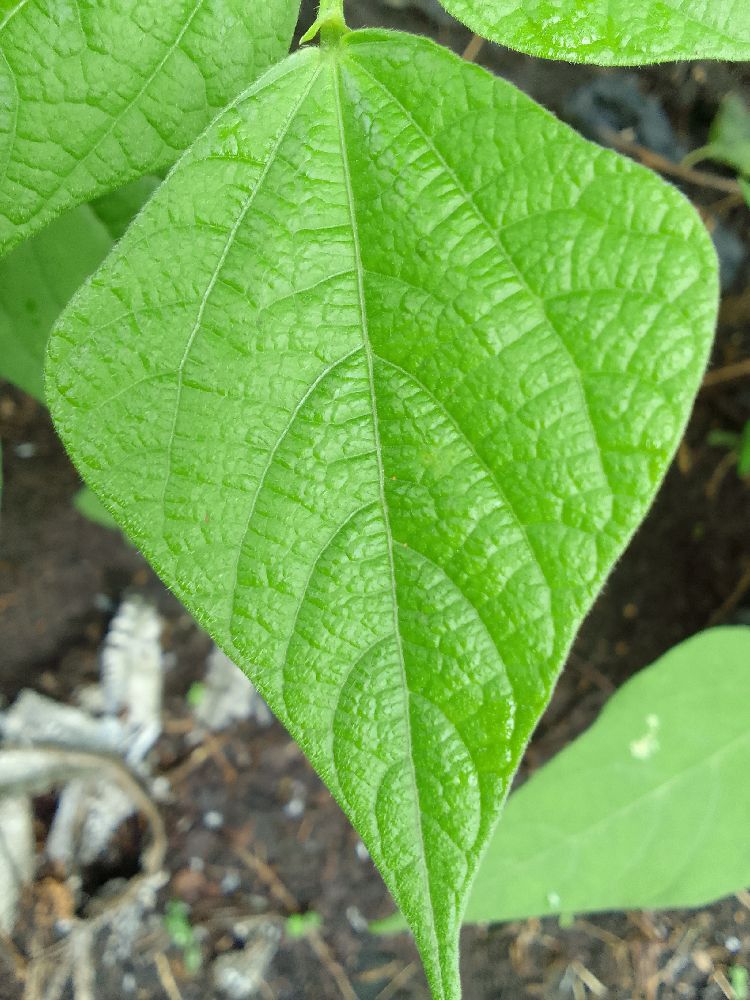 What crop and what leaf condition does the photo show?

common bean, healthy
